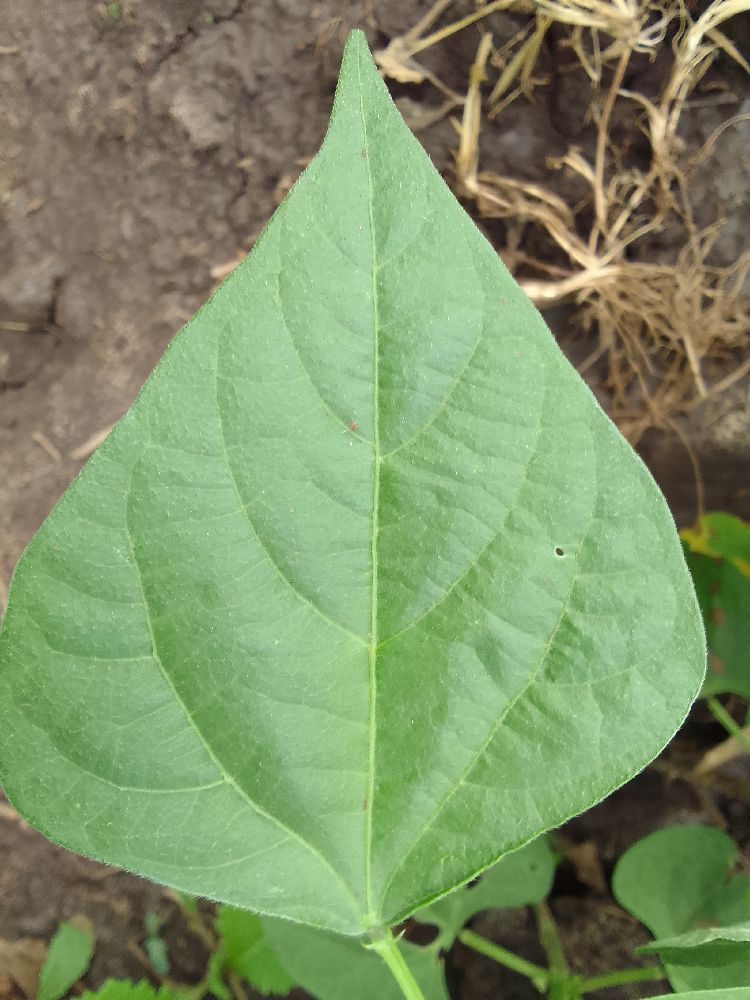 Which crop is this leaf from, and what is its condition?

common bean, healthy
